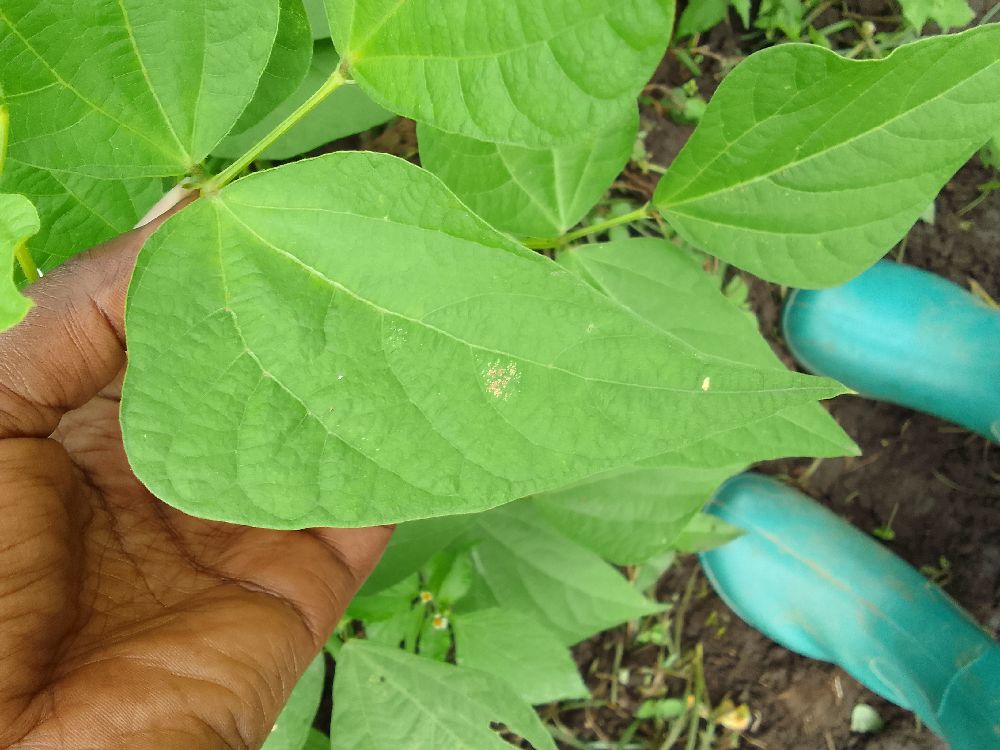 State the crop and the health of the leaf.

common bean, healthy
